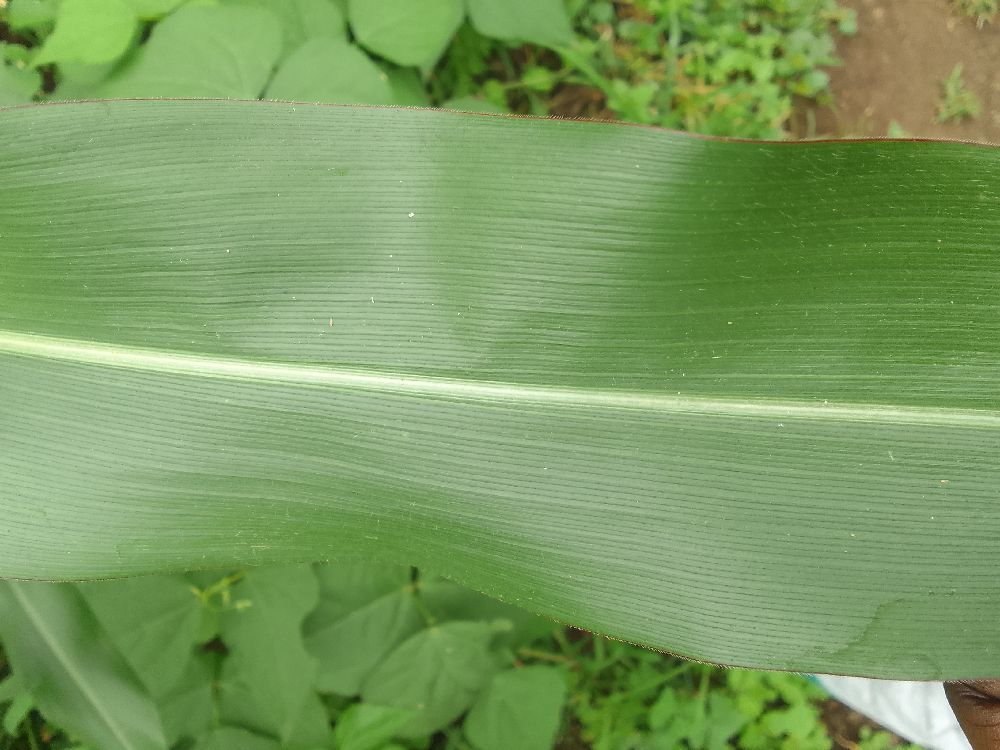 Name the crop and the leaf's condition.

maize, healthy
